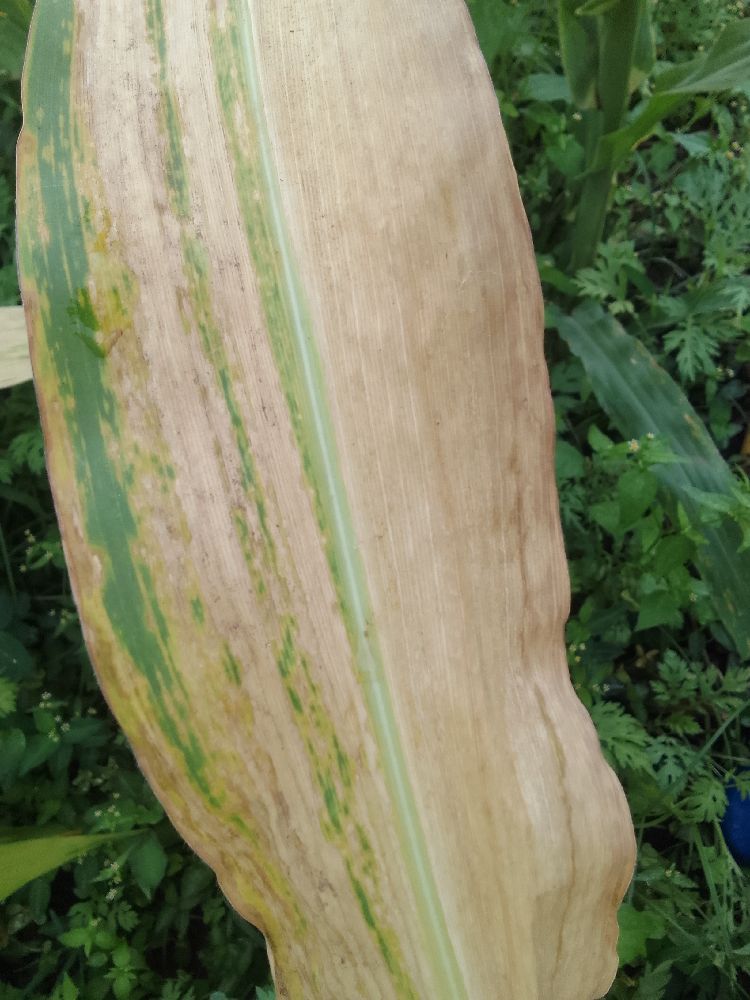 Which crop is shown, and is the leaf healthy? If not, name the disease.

maize, maize lethal necrosis
